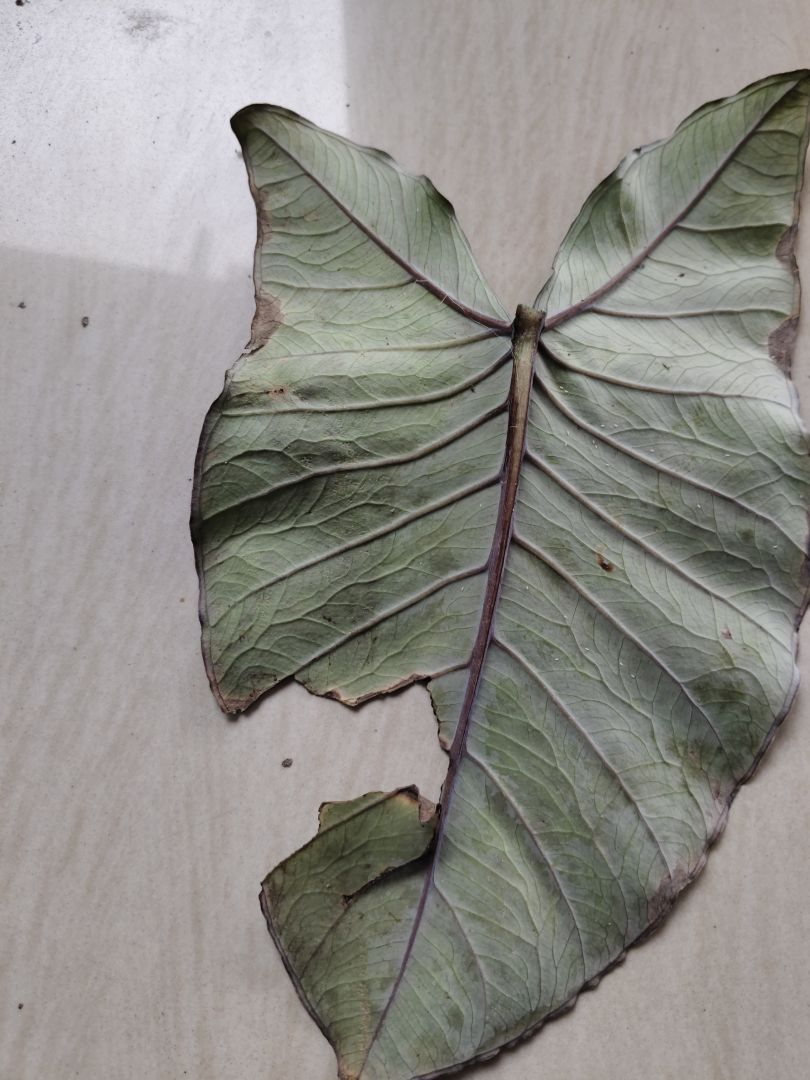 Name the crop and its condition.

taro, leaf blight
